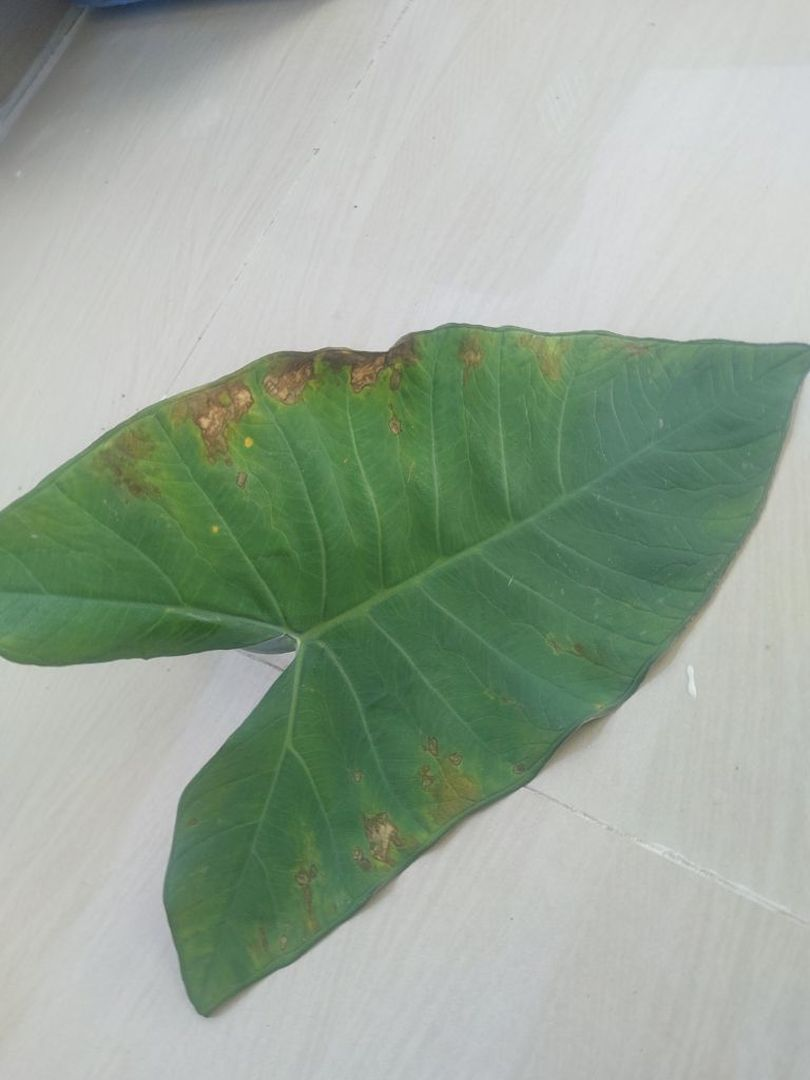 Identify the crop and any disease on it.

taro, leaf blight
